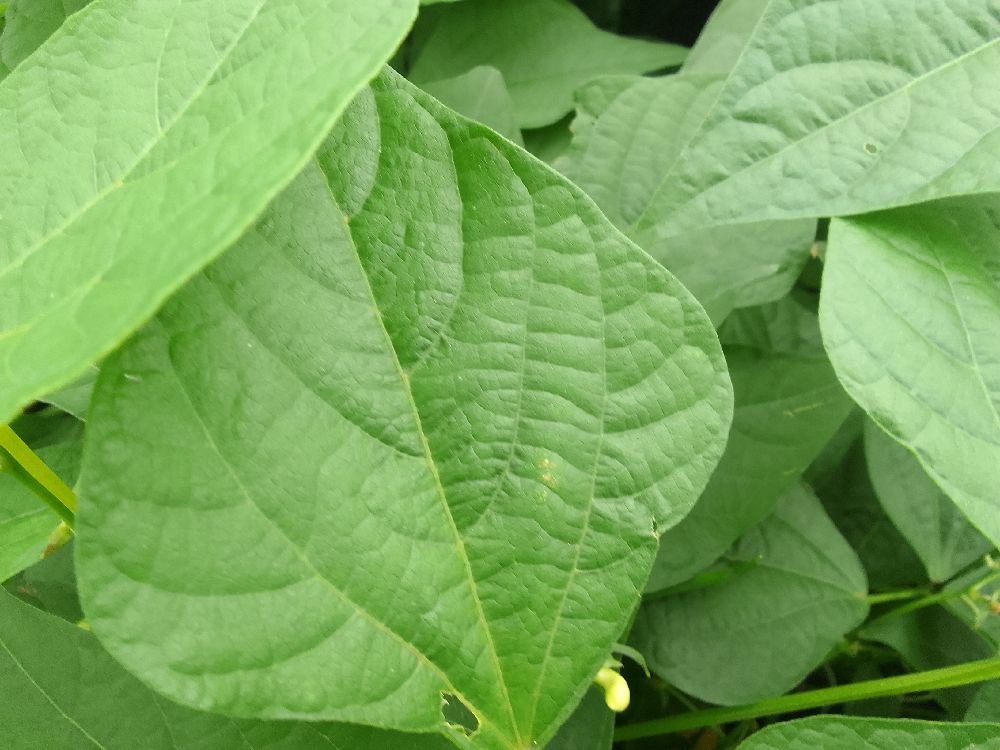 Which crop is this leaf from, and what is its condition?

common bean, healthy
